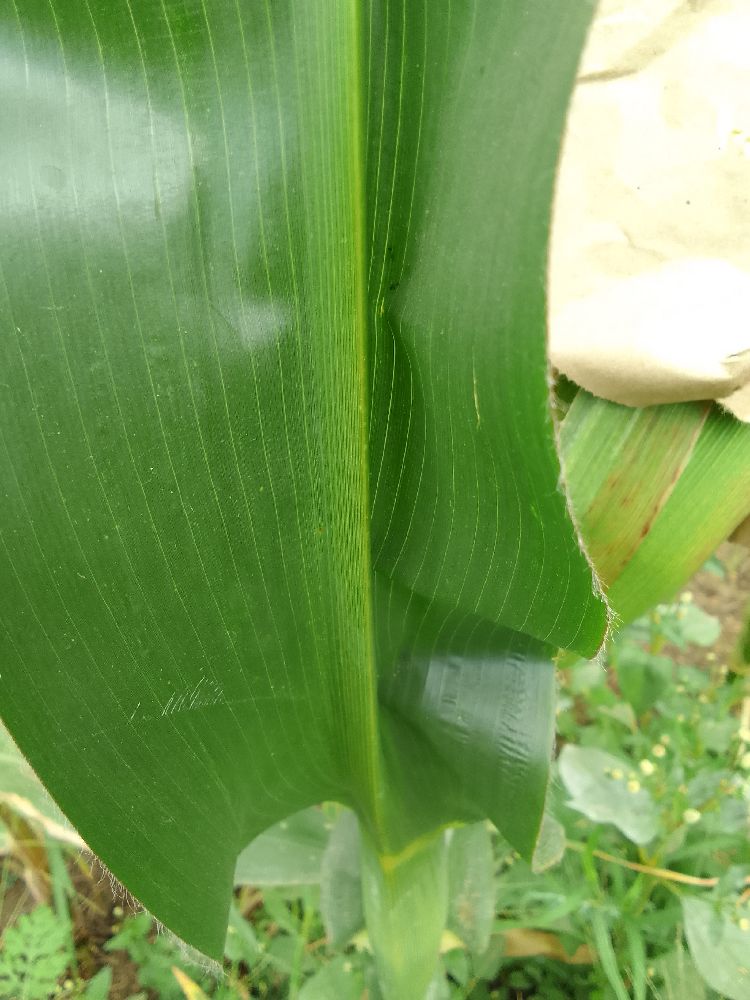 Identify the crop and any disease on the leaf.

maize, healthy
